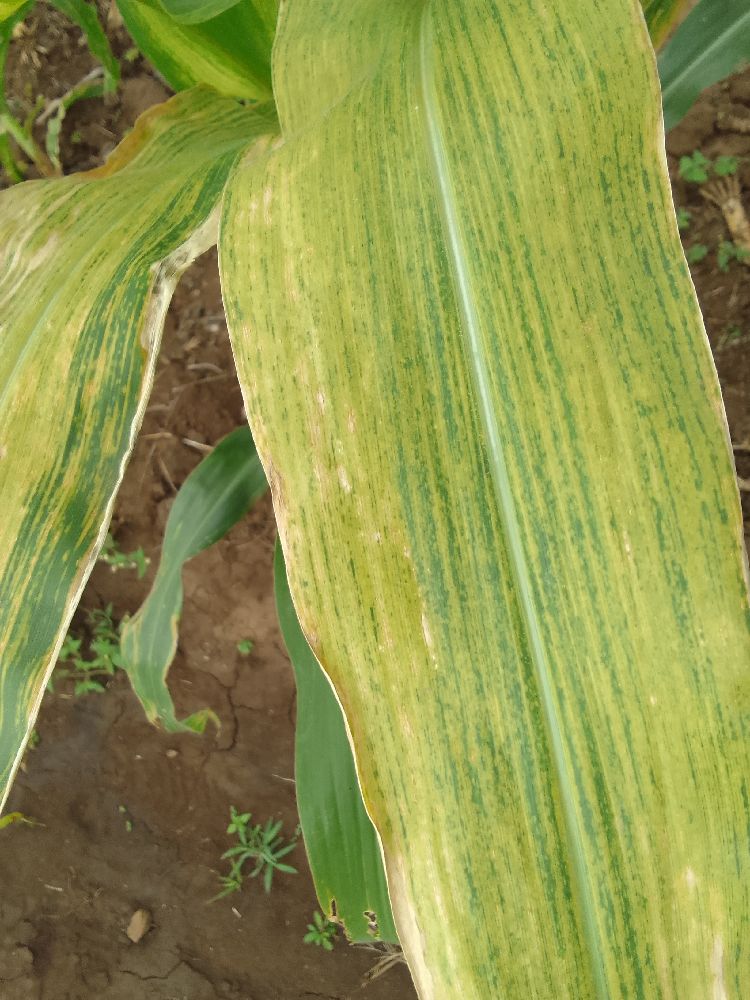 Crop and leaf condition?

maize, maize lethal necrosis
